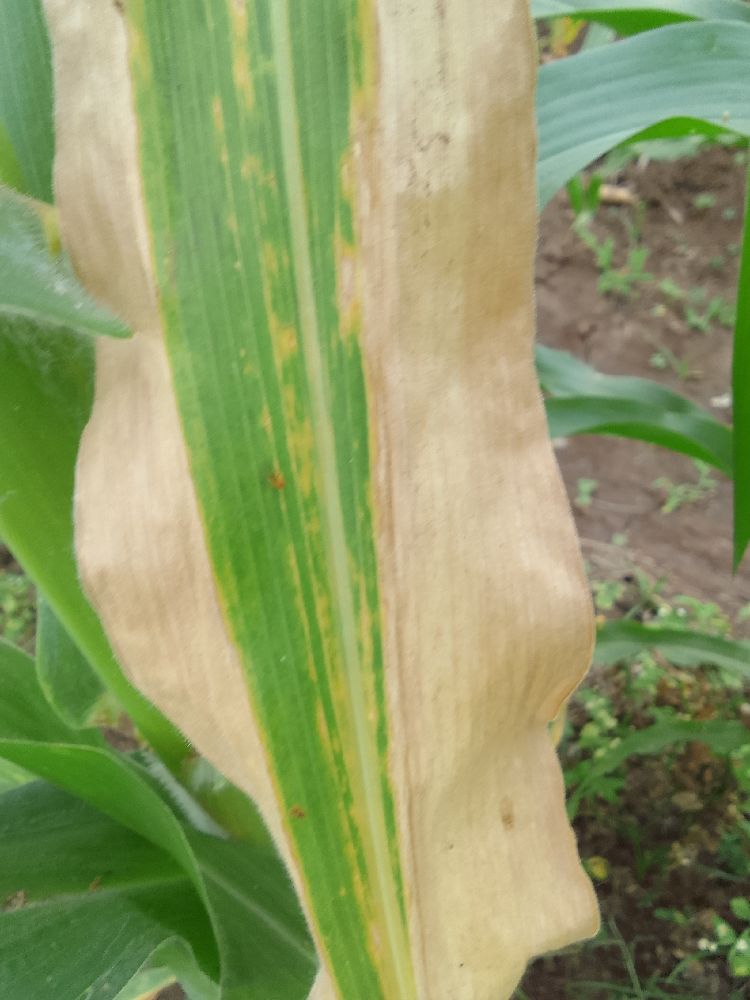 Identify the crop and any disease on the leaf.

maize, maize lethal necrosis
